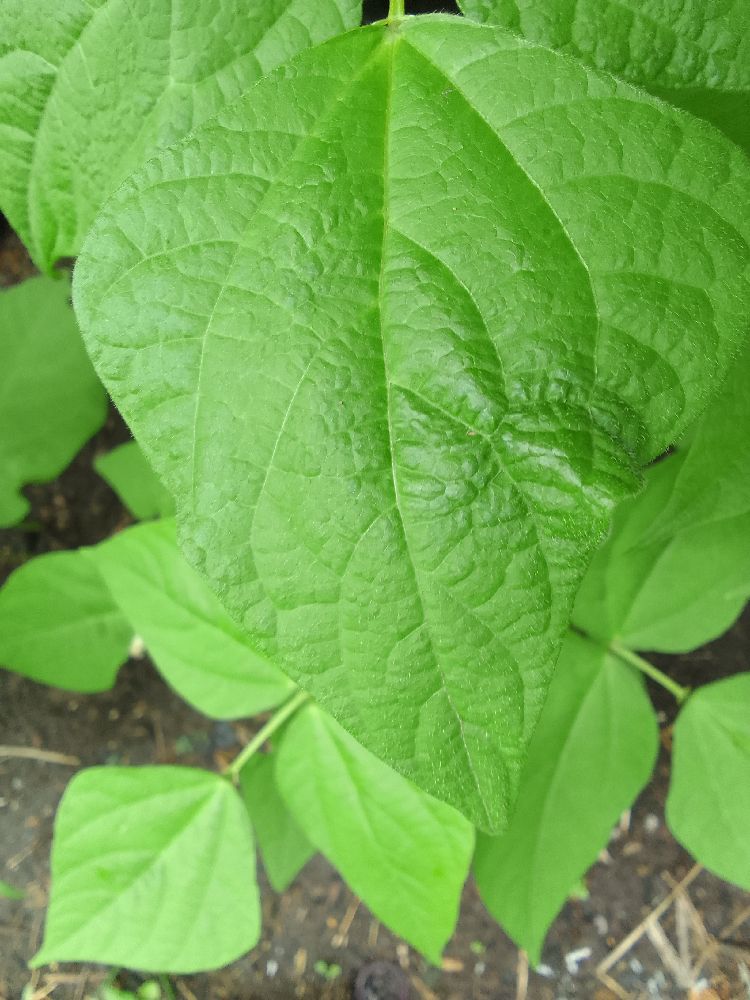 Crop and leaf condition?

common bean, healthy
